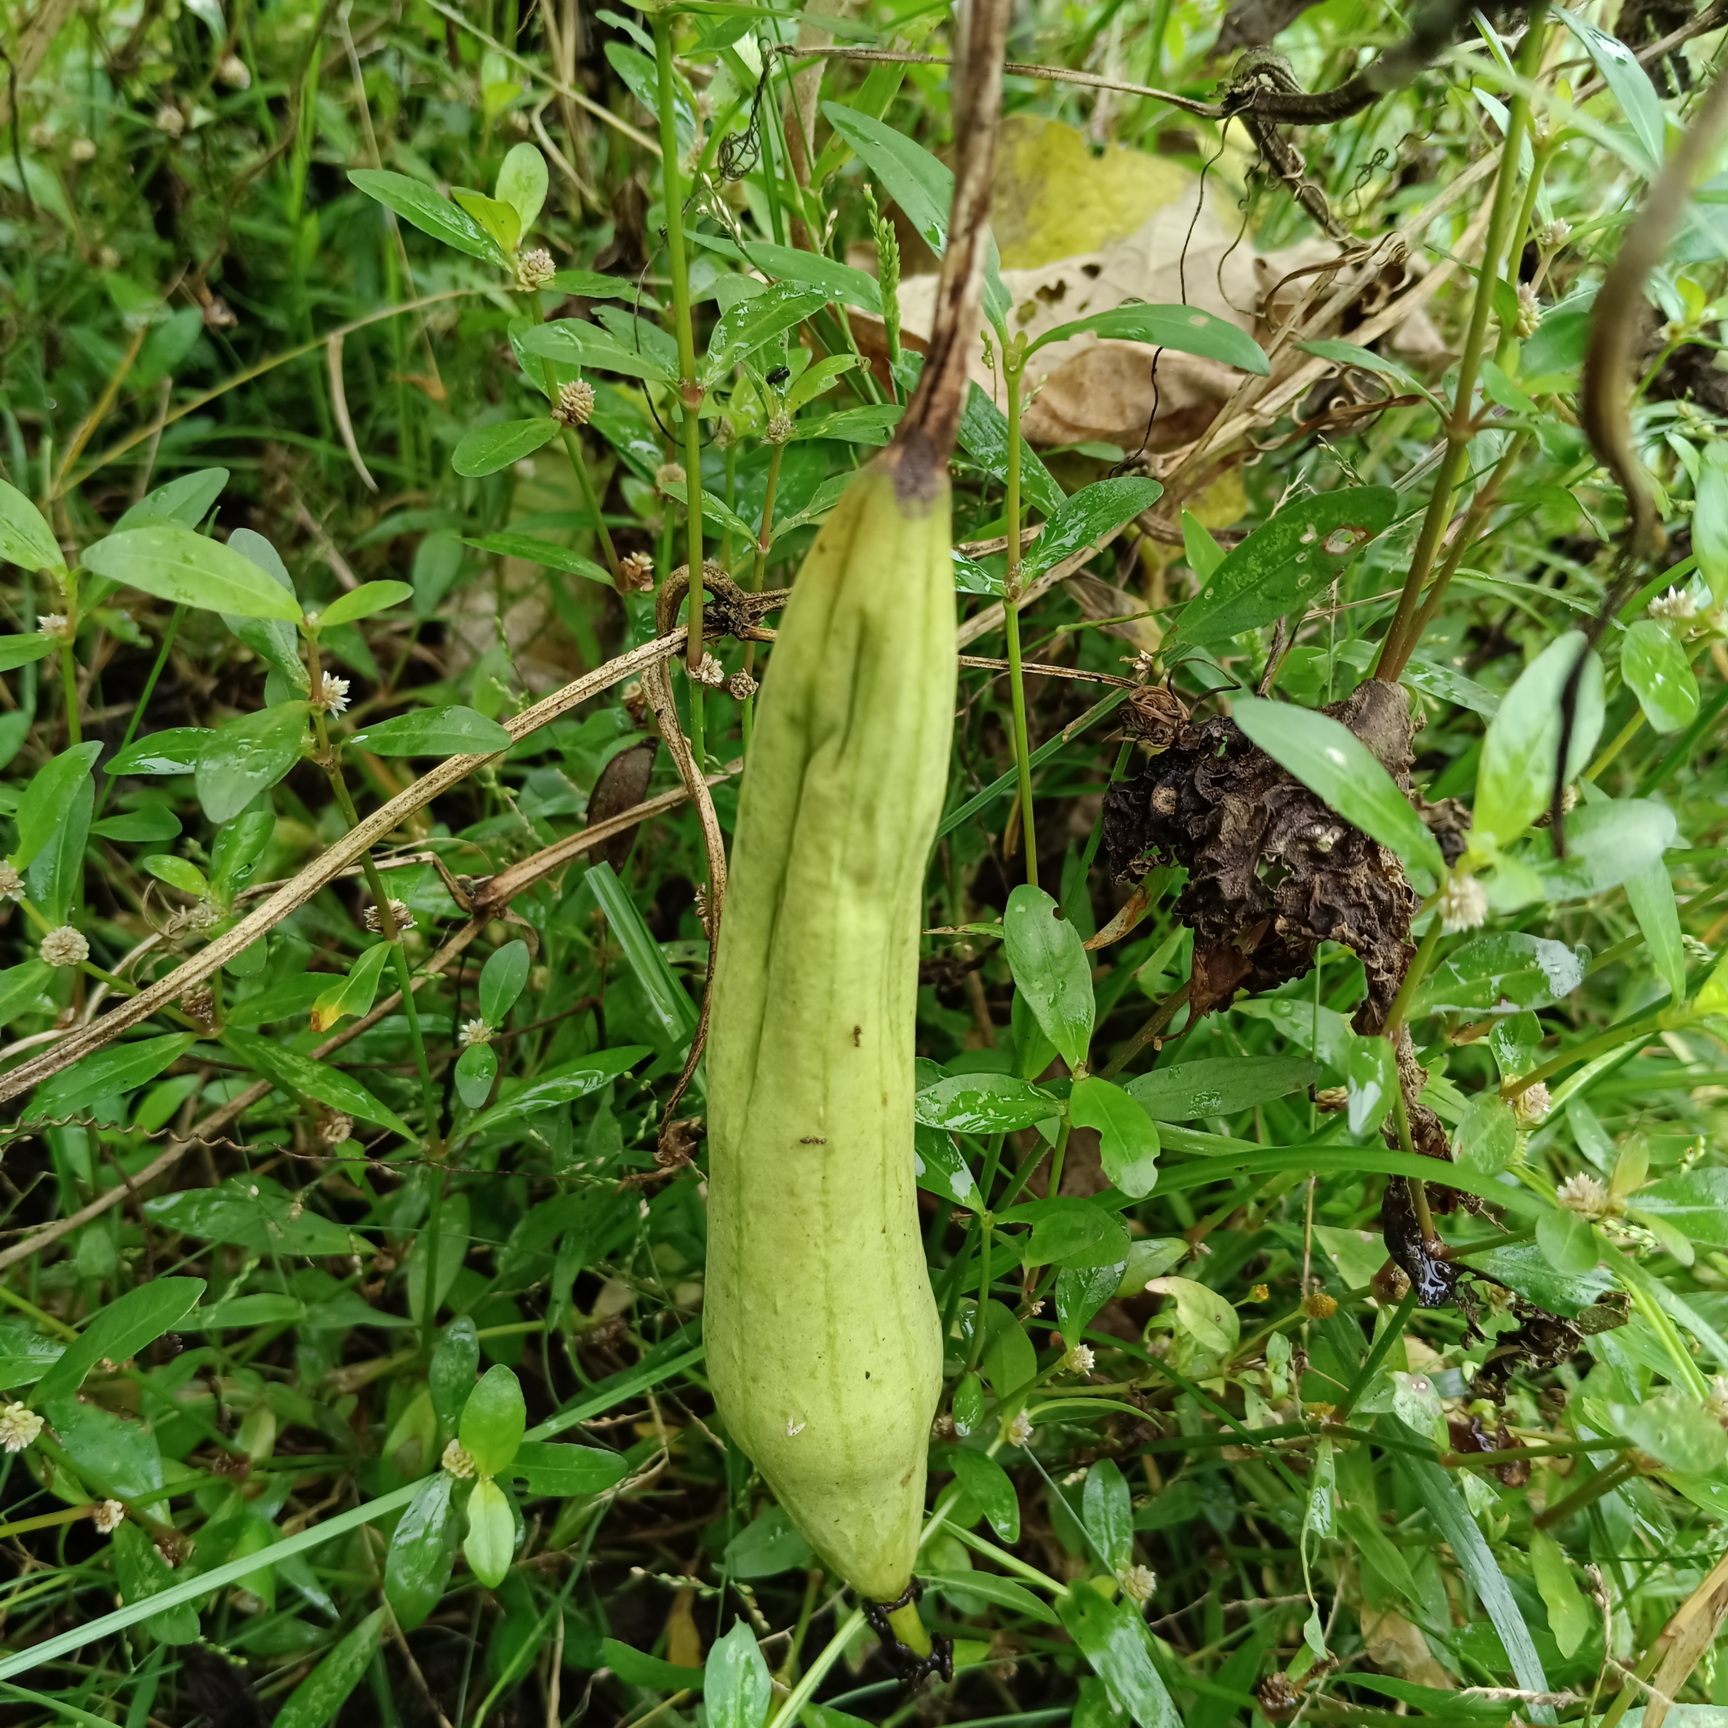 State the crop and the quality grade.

luffa, faulty
